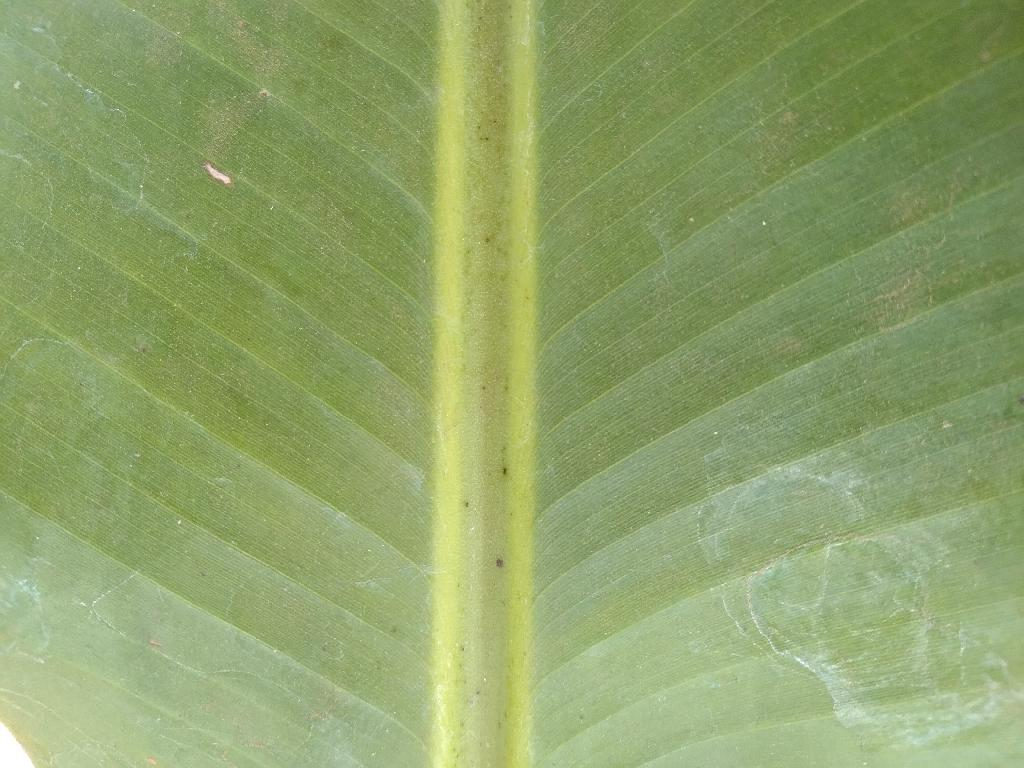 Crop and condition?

banana, healthy
